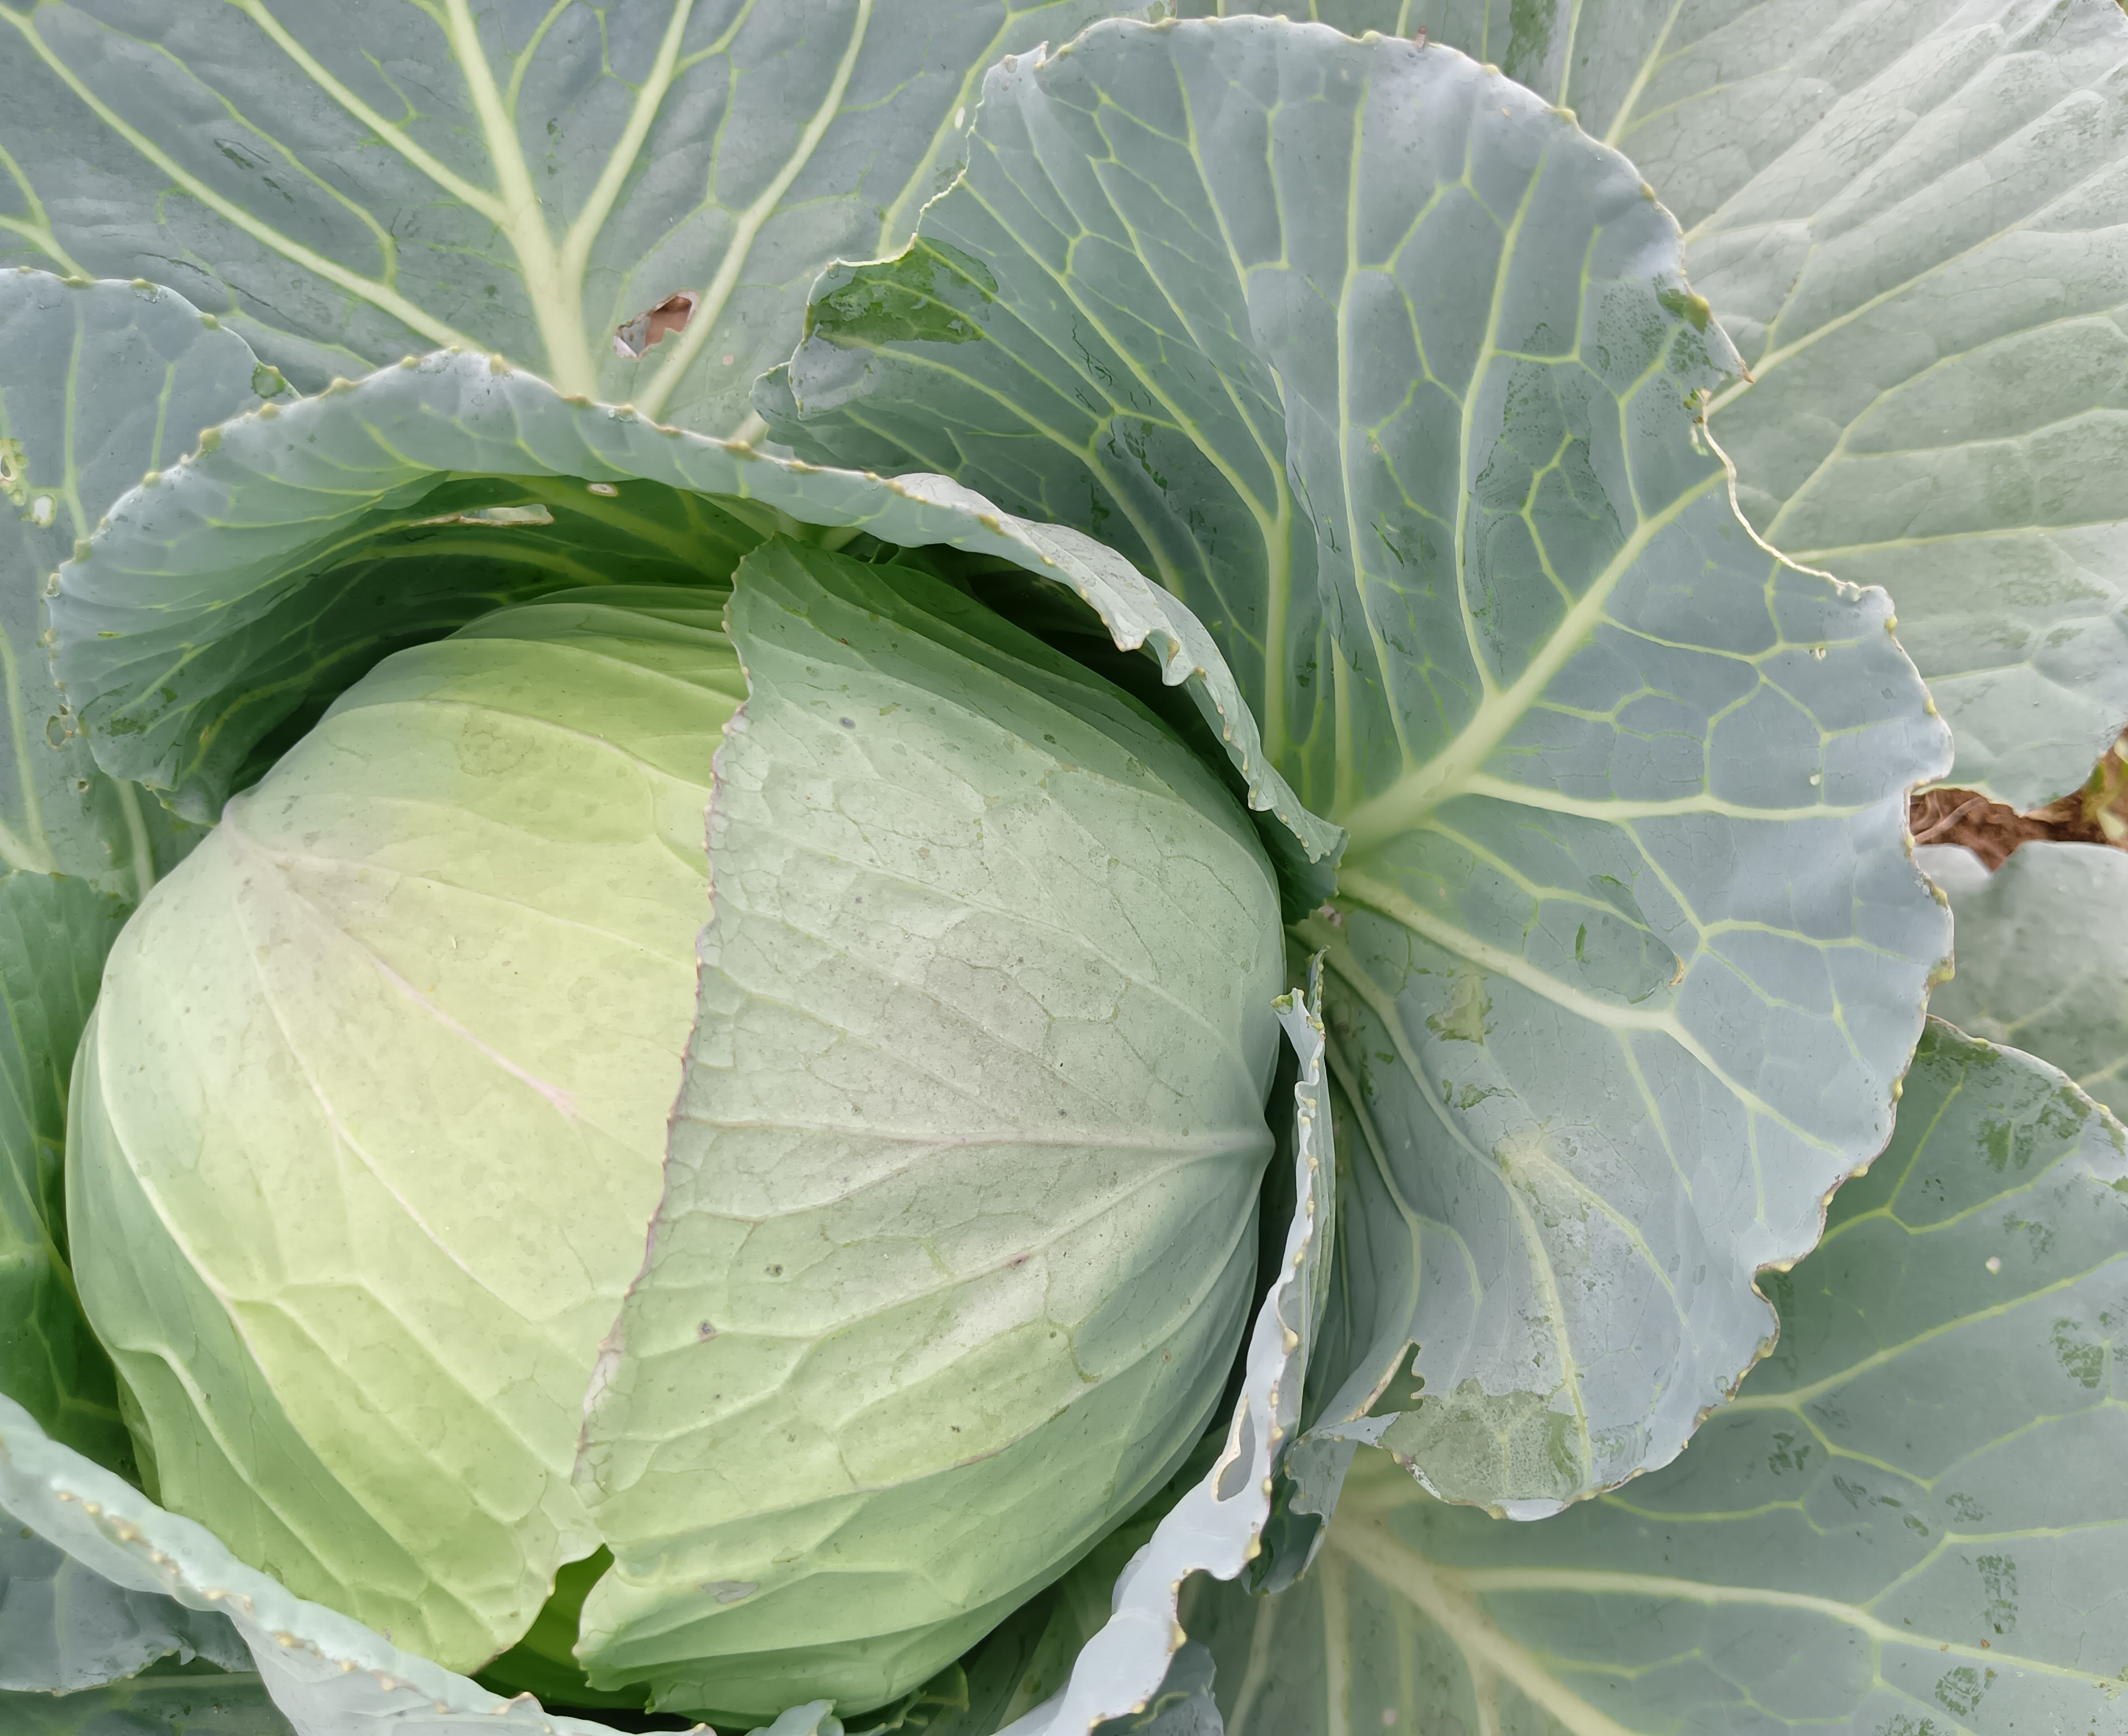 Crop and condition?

cabbage, healthy
